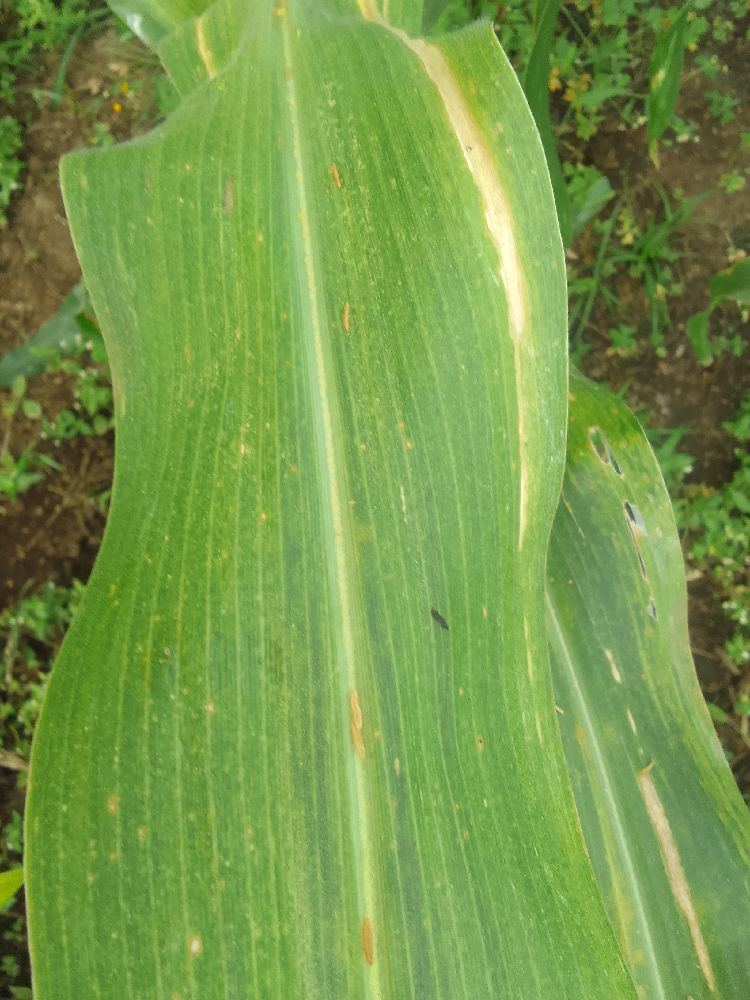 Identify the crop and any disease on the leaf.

maize, maize lethal necrosis
